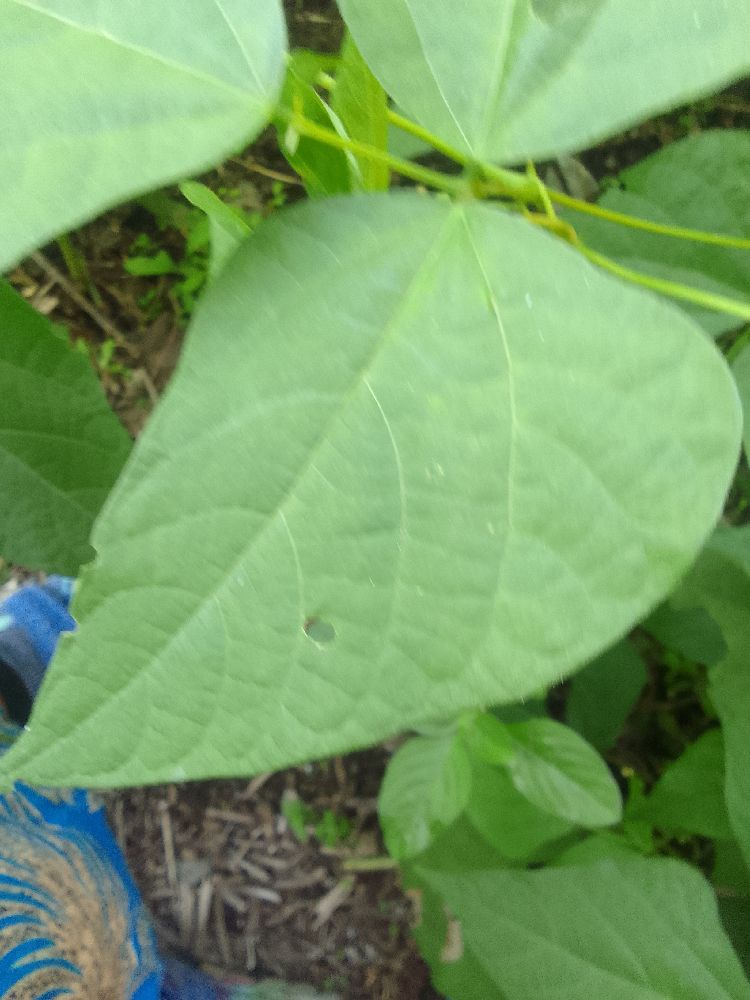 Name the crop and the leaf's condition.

common bean, healthy
